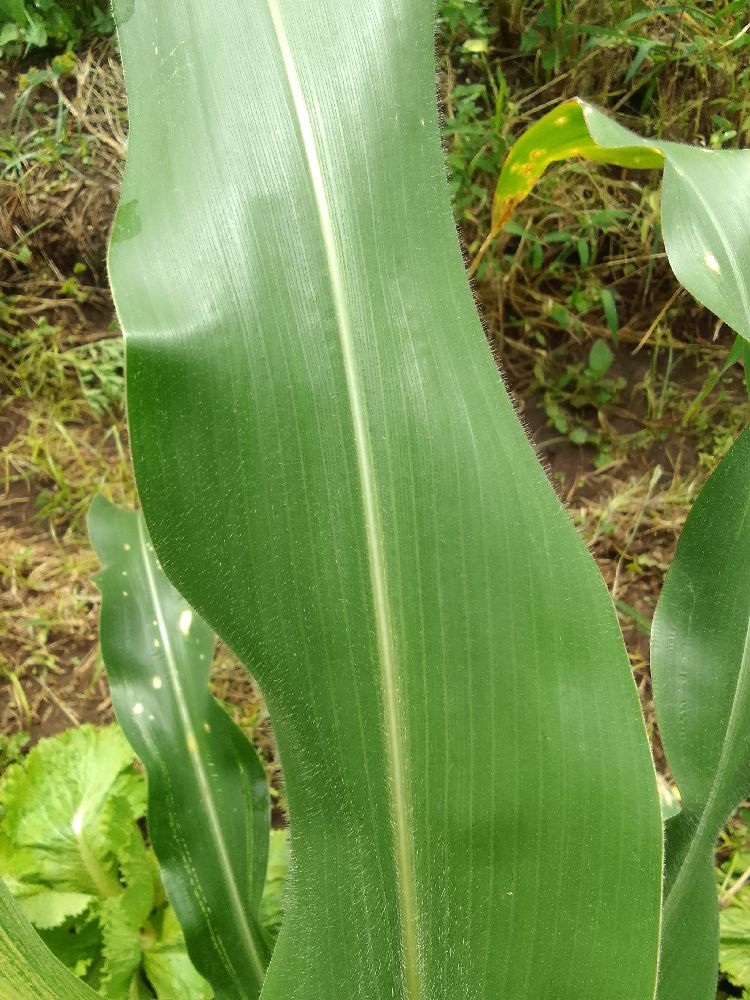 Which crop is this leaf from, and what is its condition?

maize, healthy
